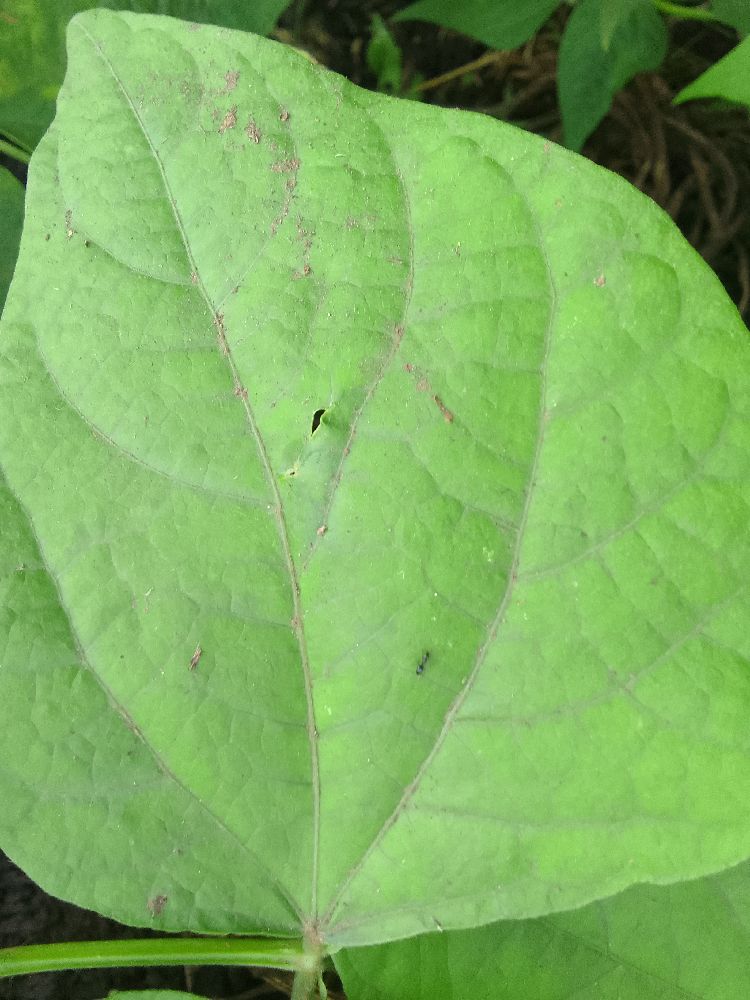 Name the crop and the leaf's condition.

common bean, healthy
